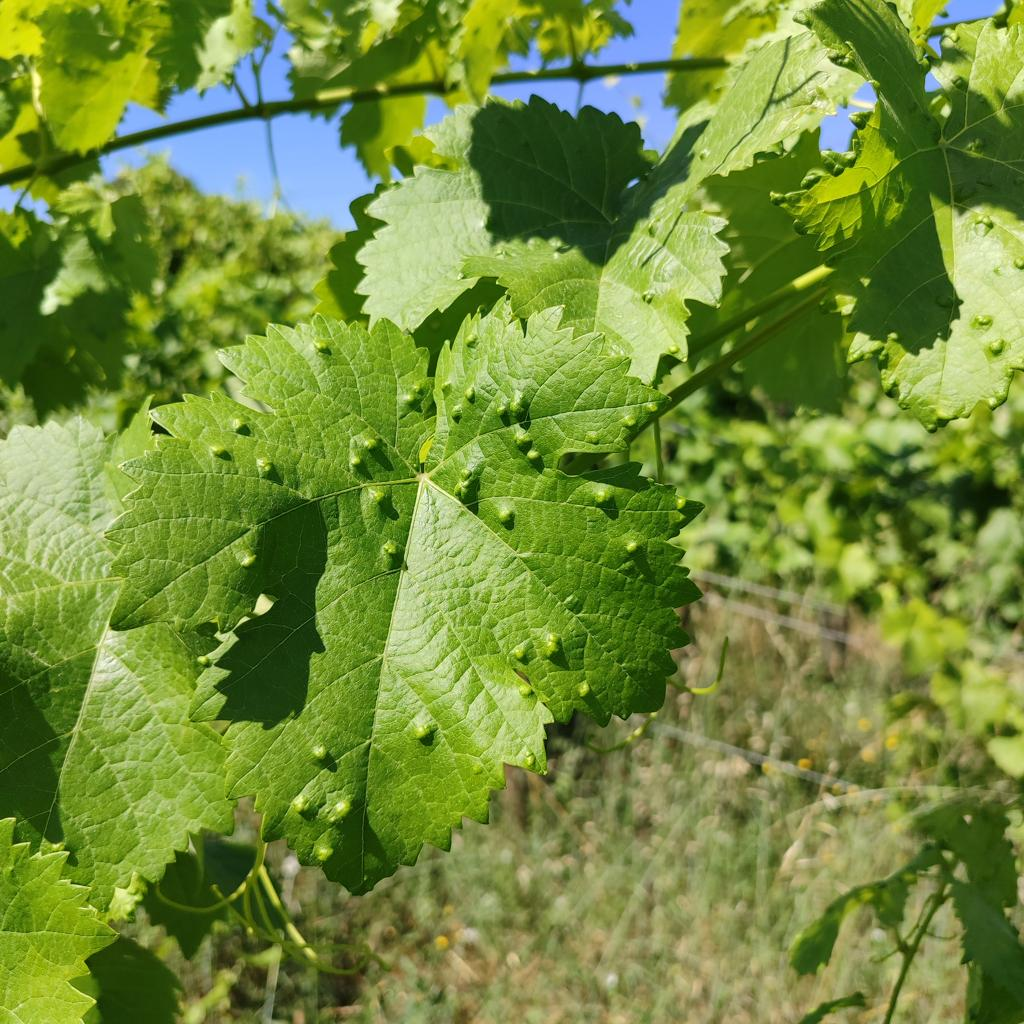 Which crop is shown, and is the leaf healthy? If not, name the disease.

grapevine, erineum mite
